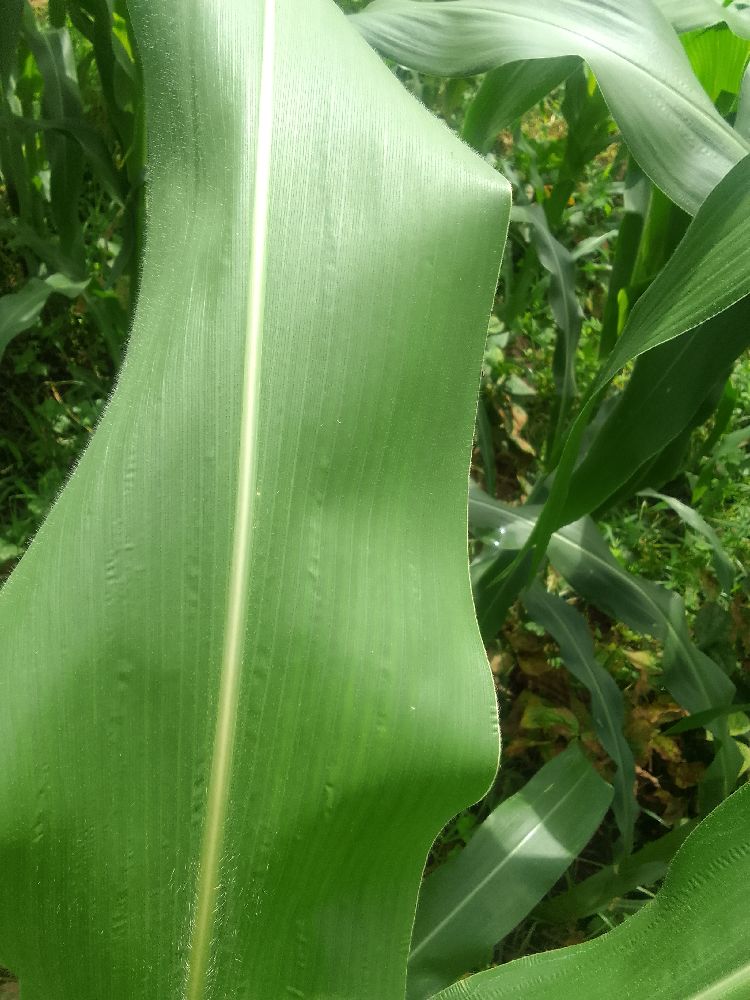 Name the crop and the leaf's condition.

maize, healthy
